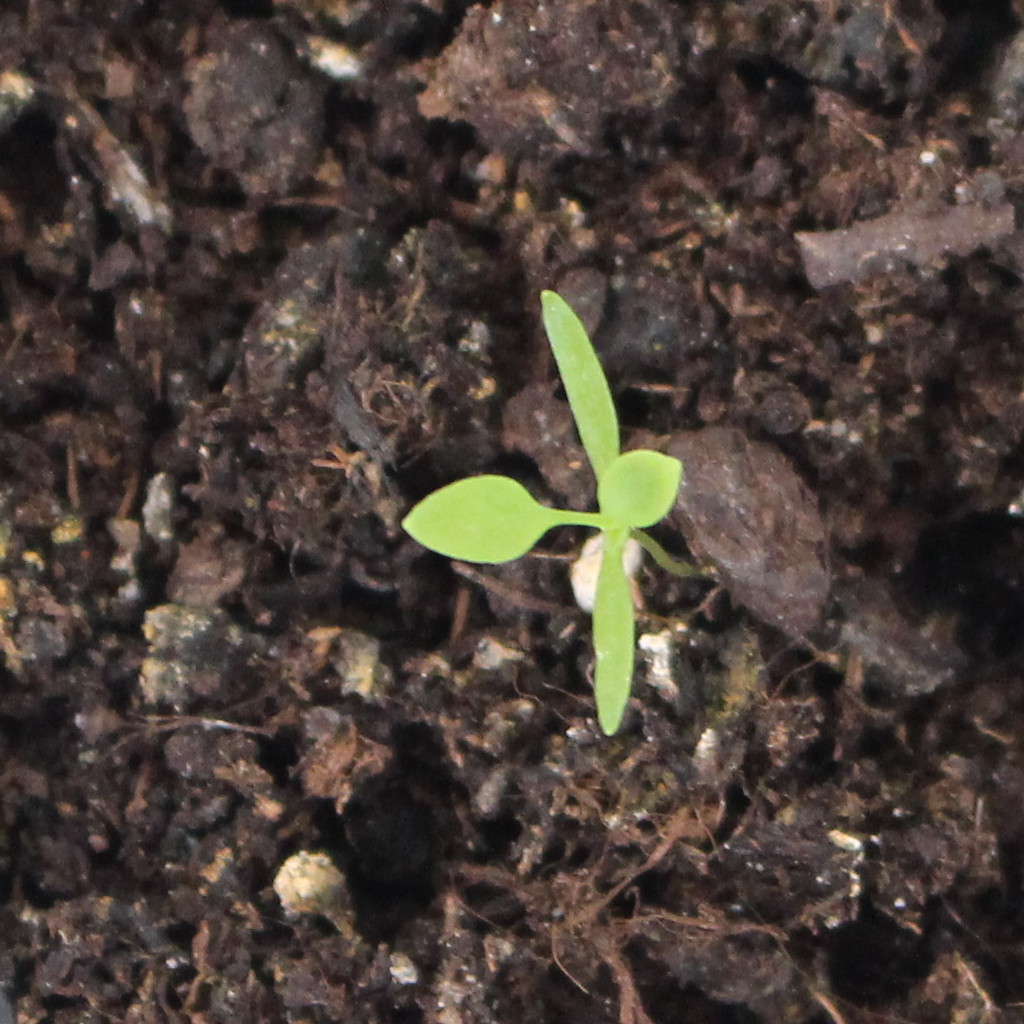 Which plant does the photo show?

Papaver rhoeas
